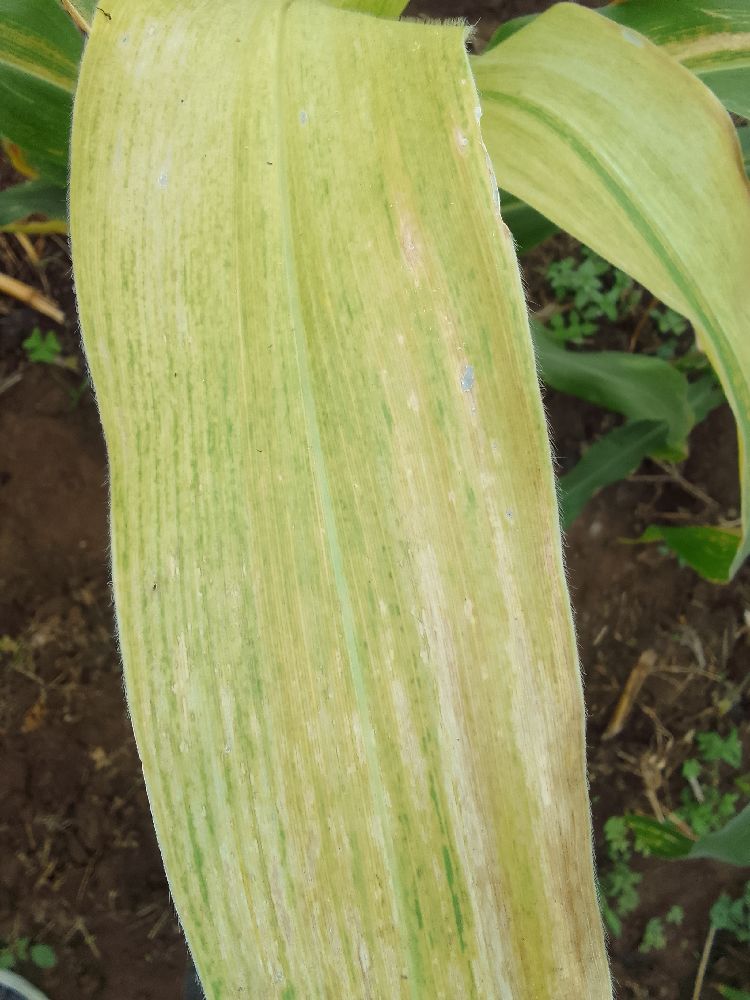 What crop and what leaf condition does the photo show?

maize, maize lethal necrosis
